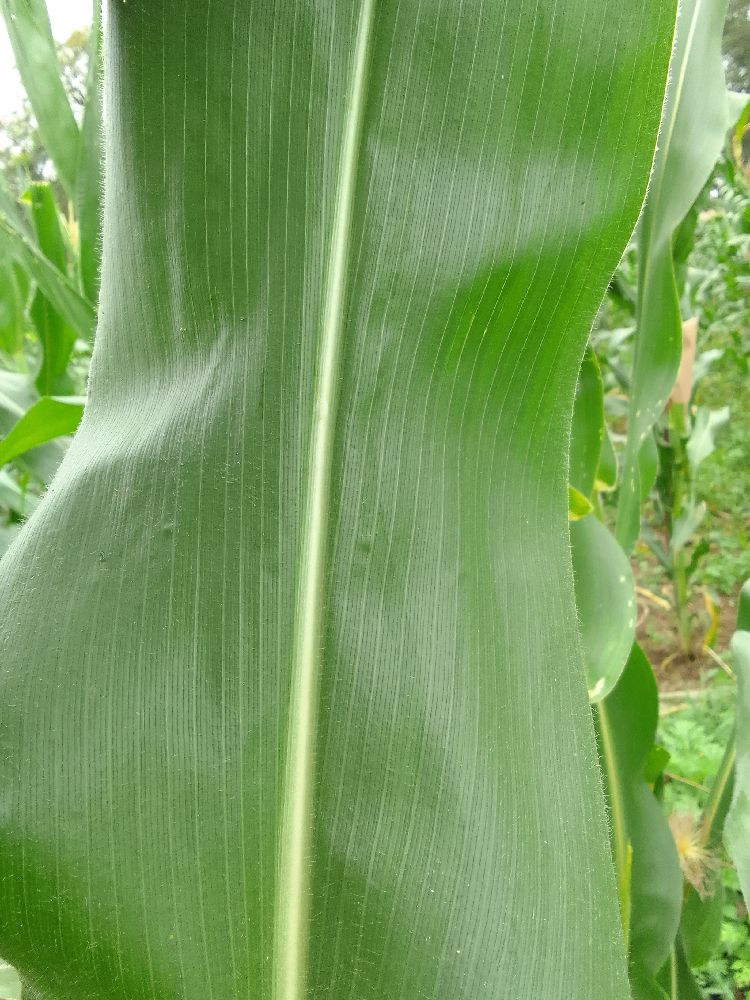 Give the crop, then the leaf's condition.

maize, healthy
